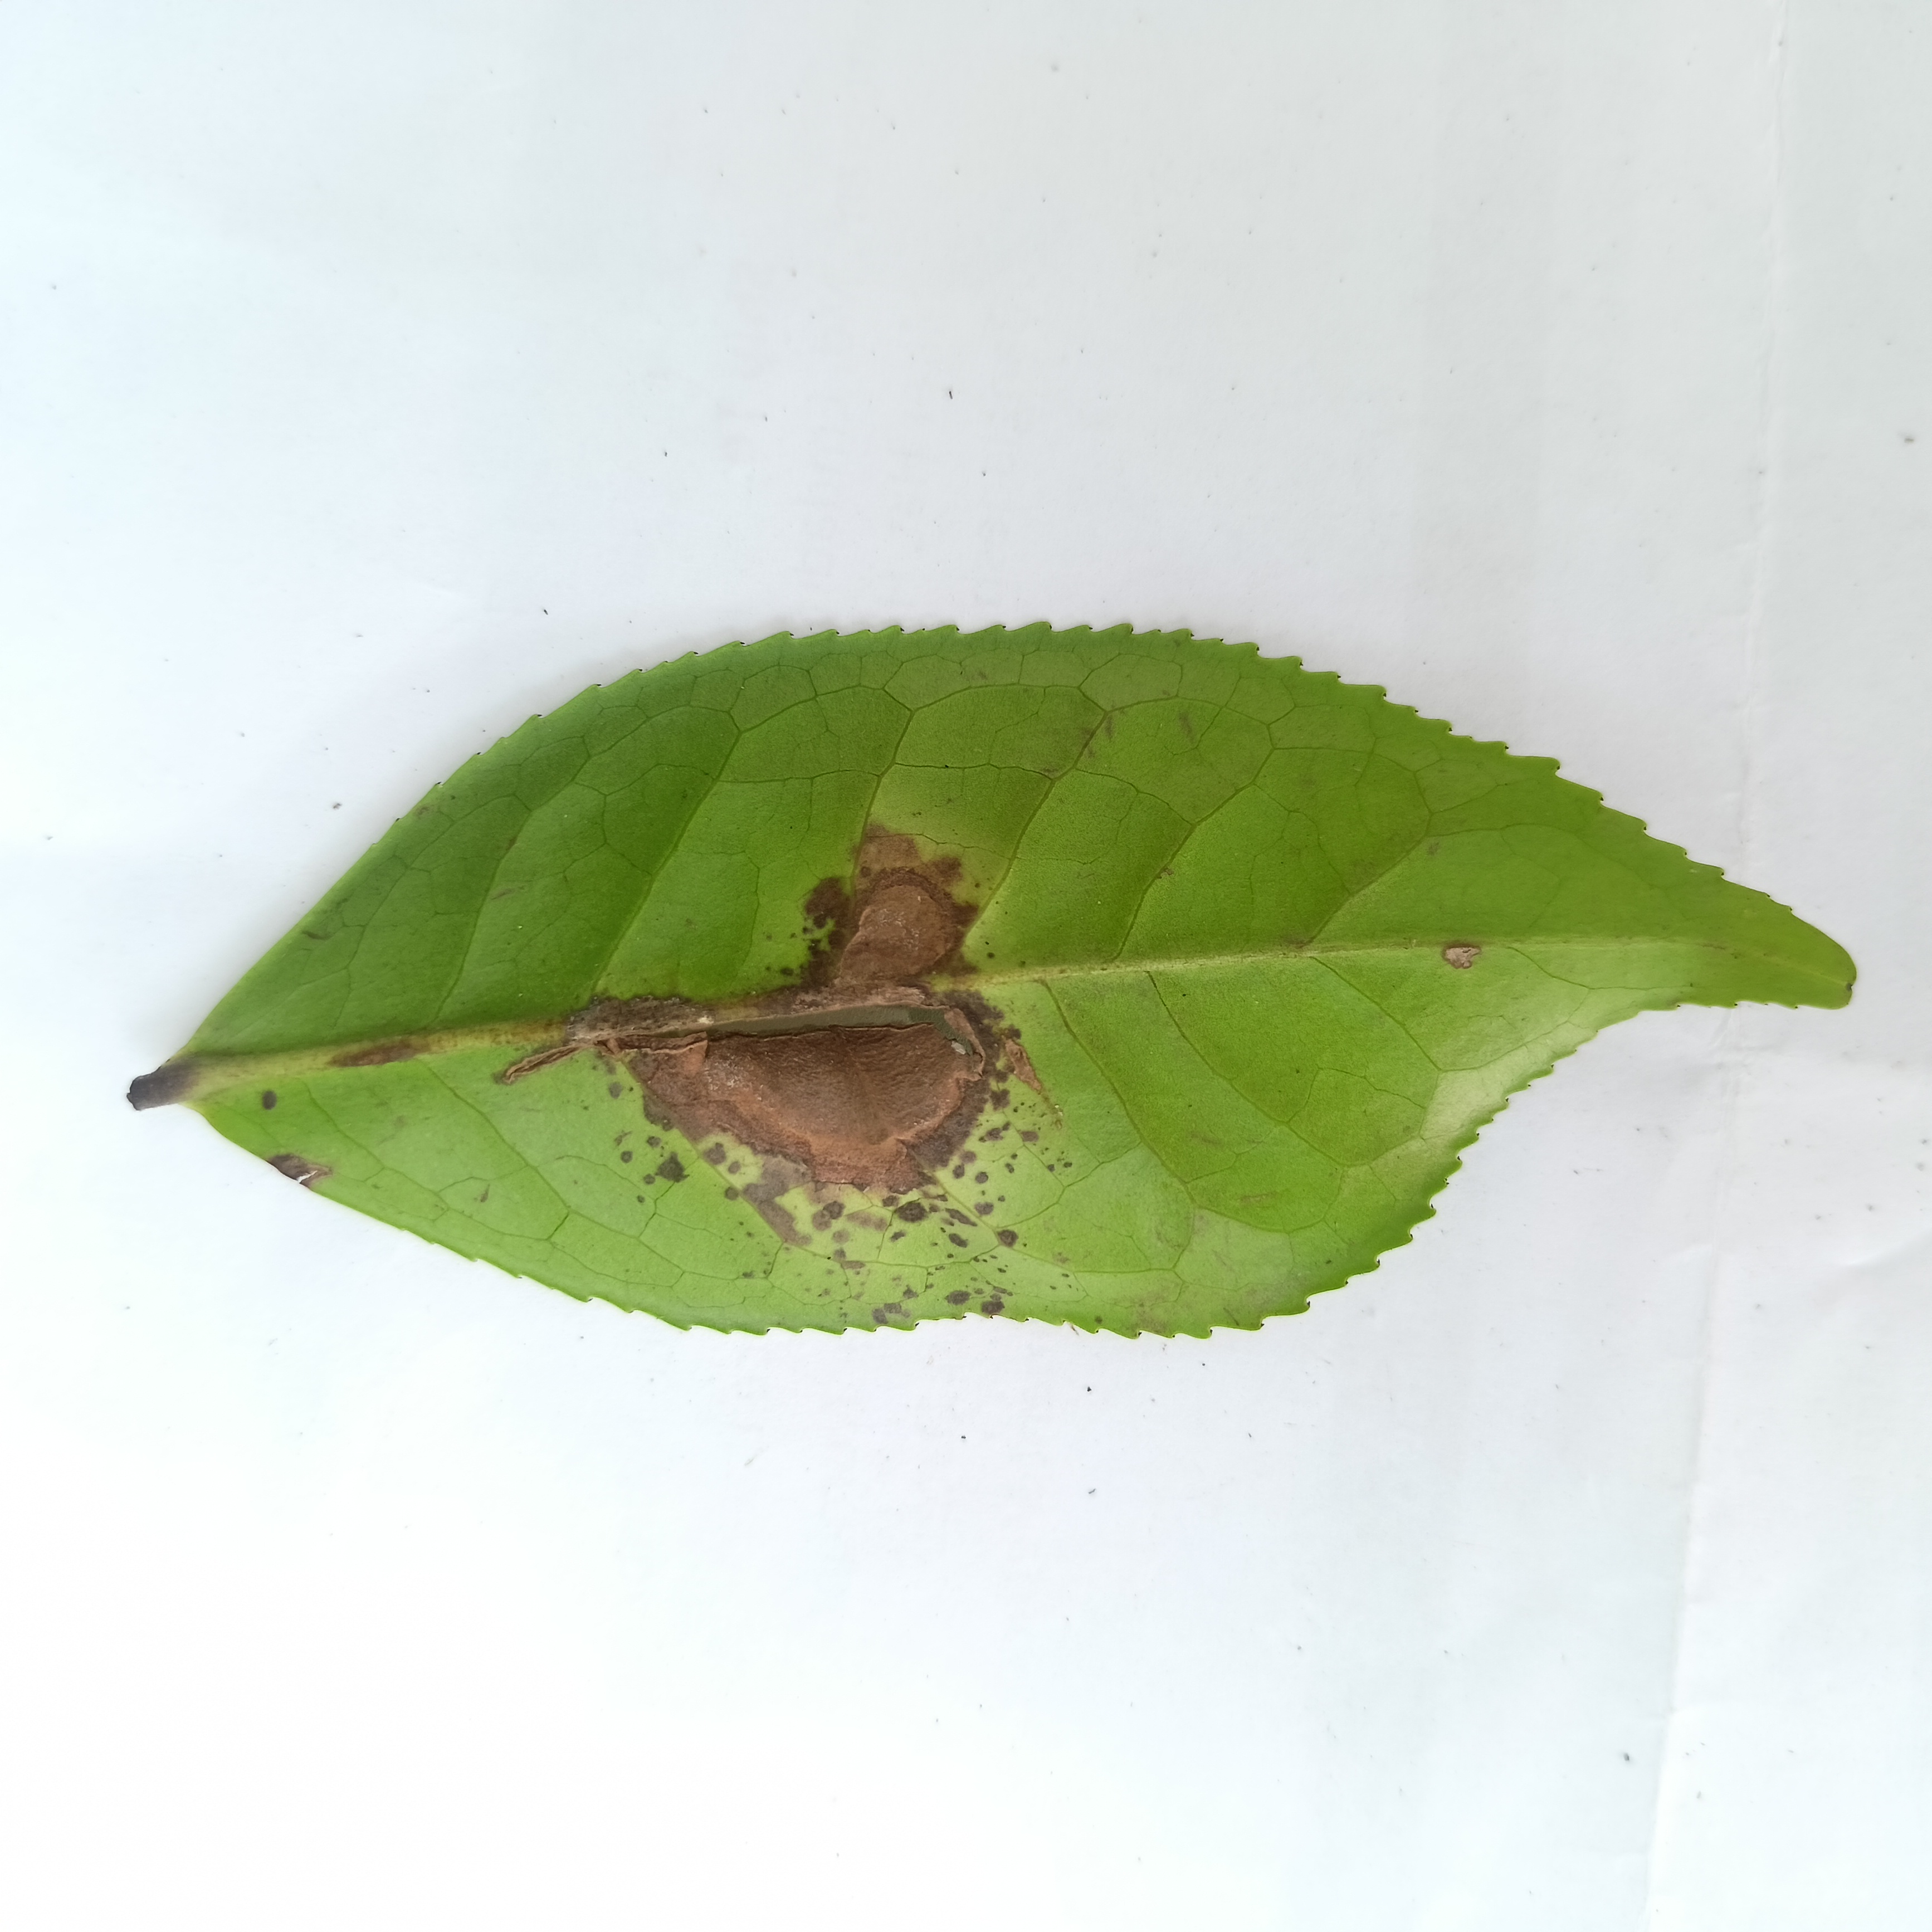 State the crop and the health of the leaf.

tea, brown blight
